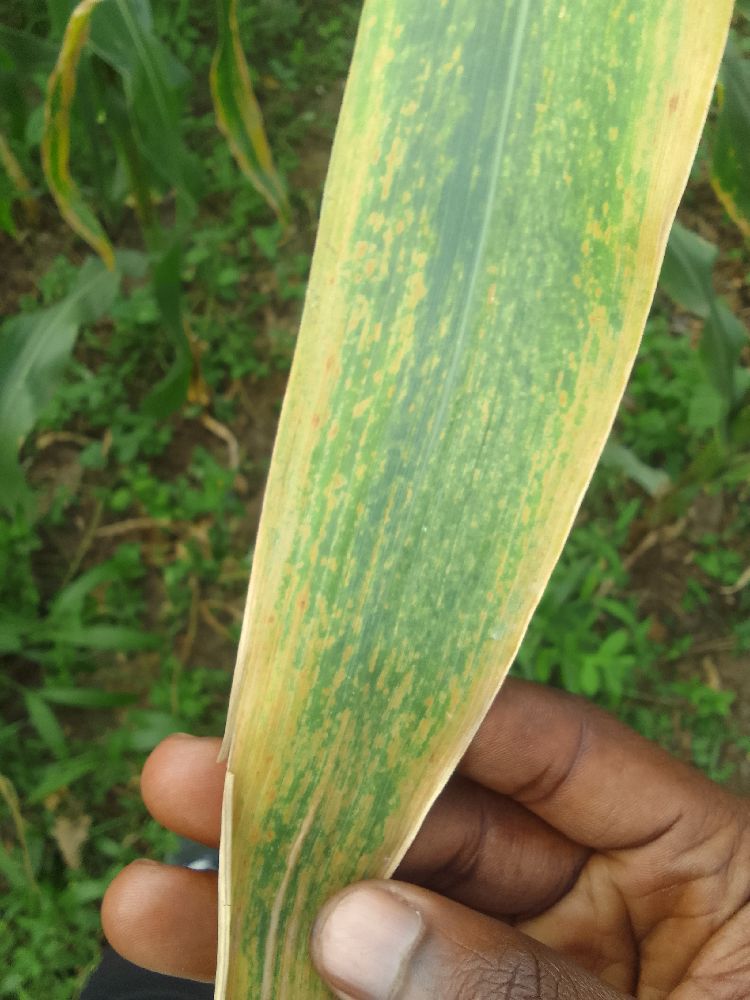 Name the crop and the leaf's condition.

maize, maize lethal necrosis
